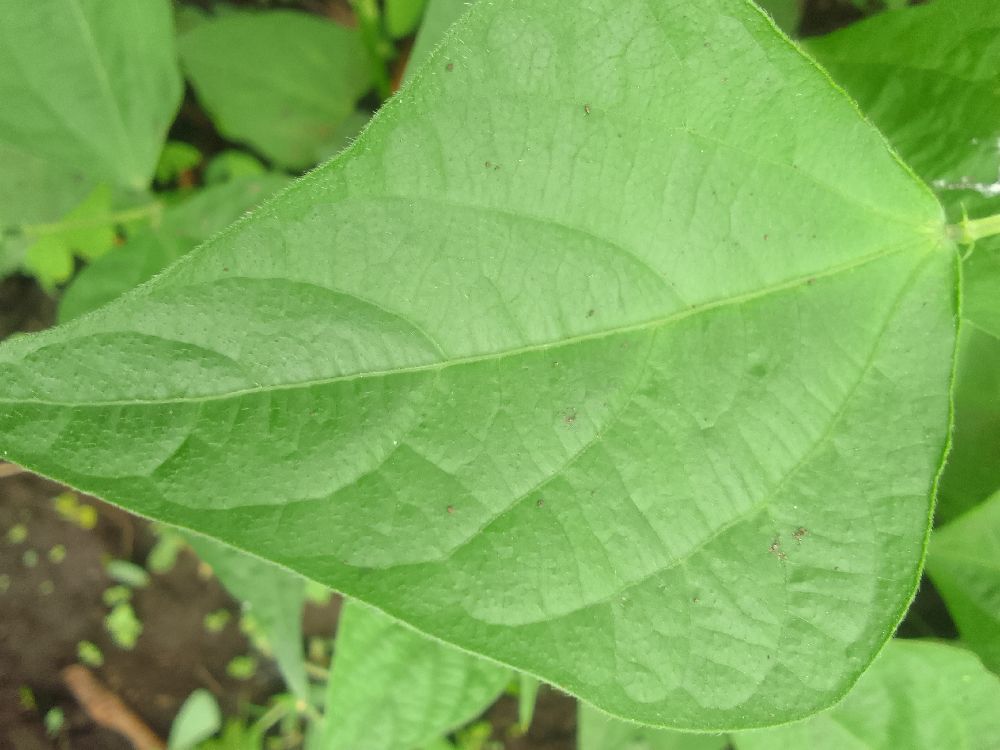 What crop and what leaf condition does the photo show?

common bean, healthy
